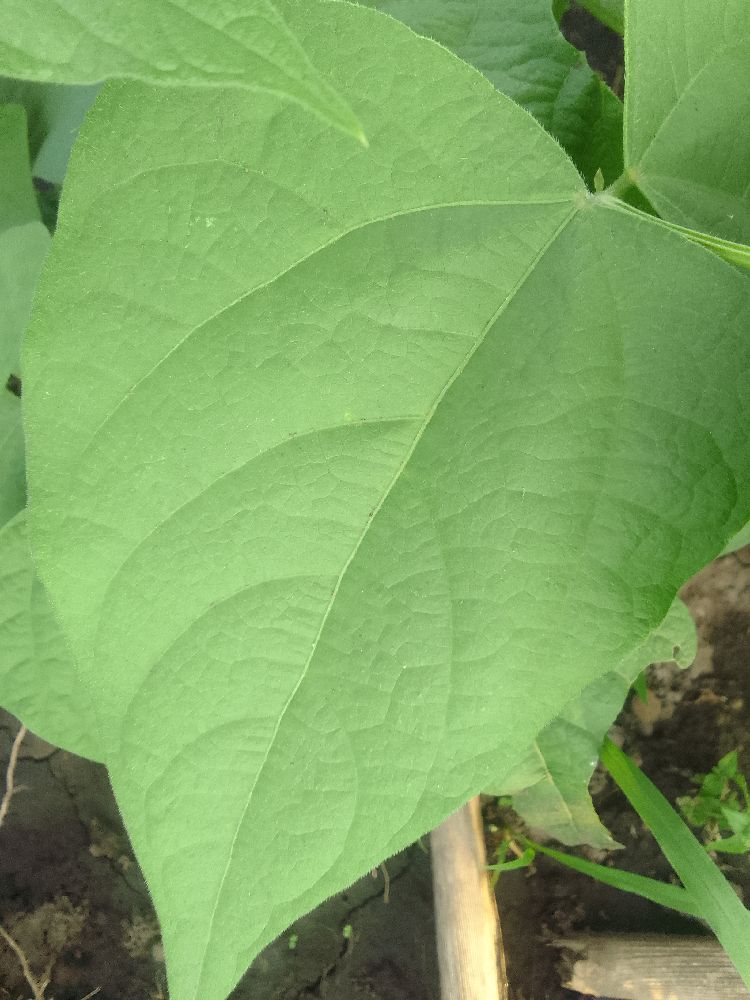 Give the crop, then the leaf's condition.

common bean, healthy
